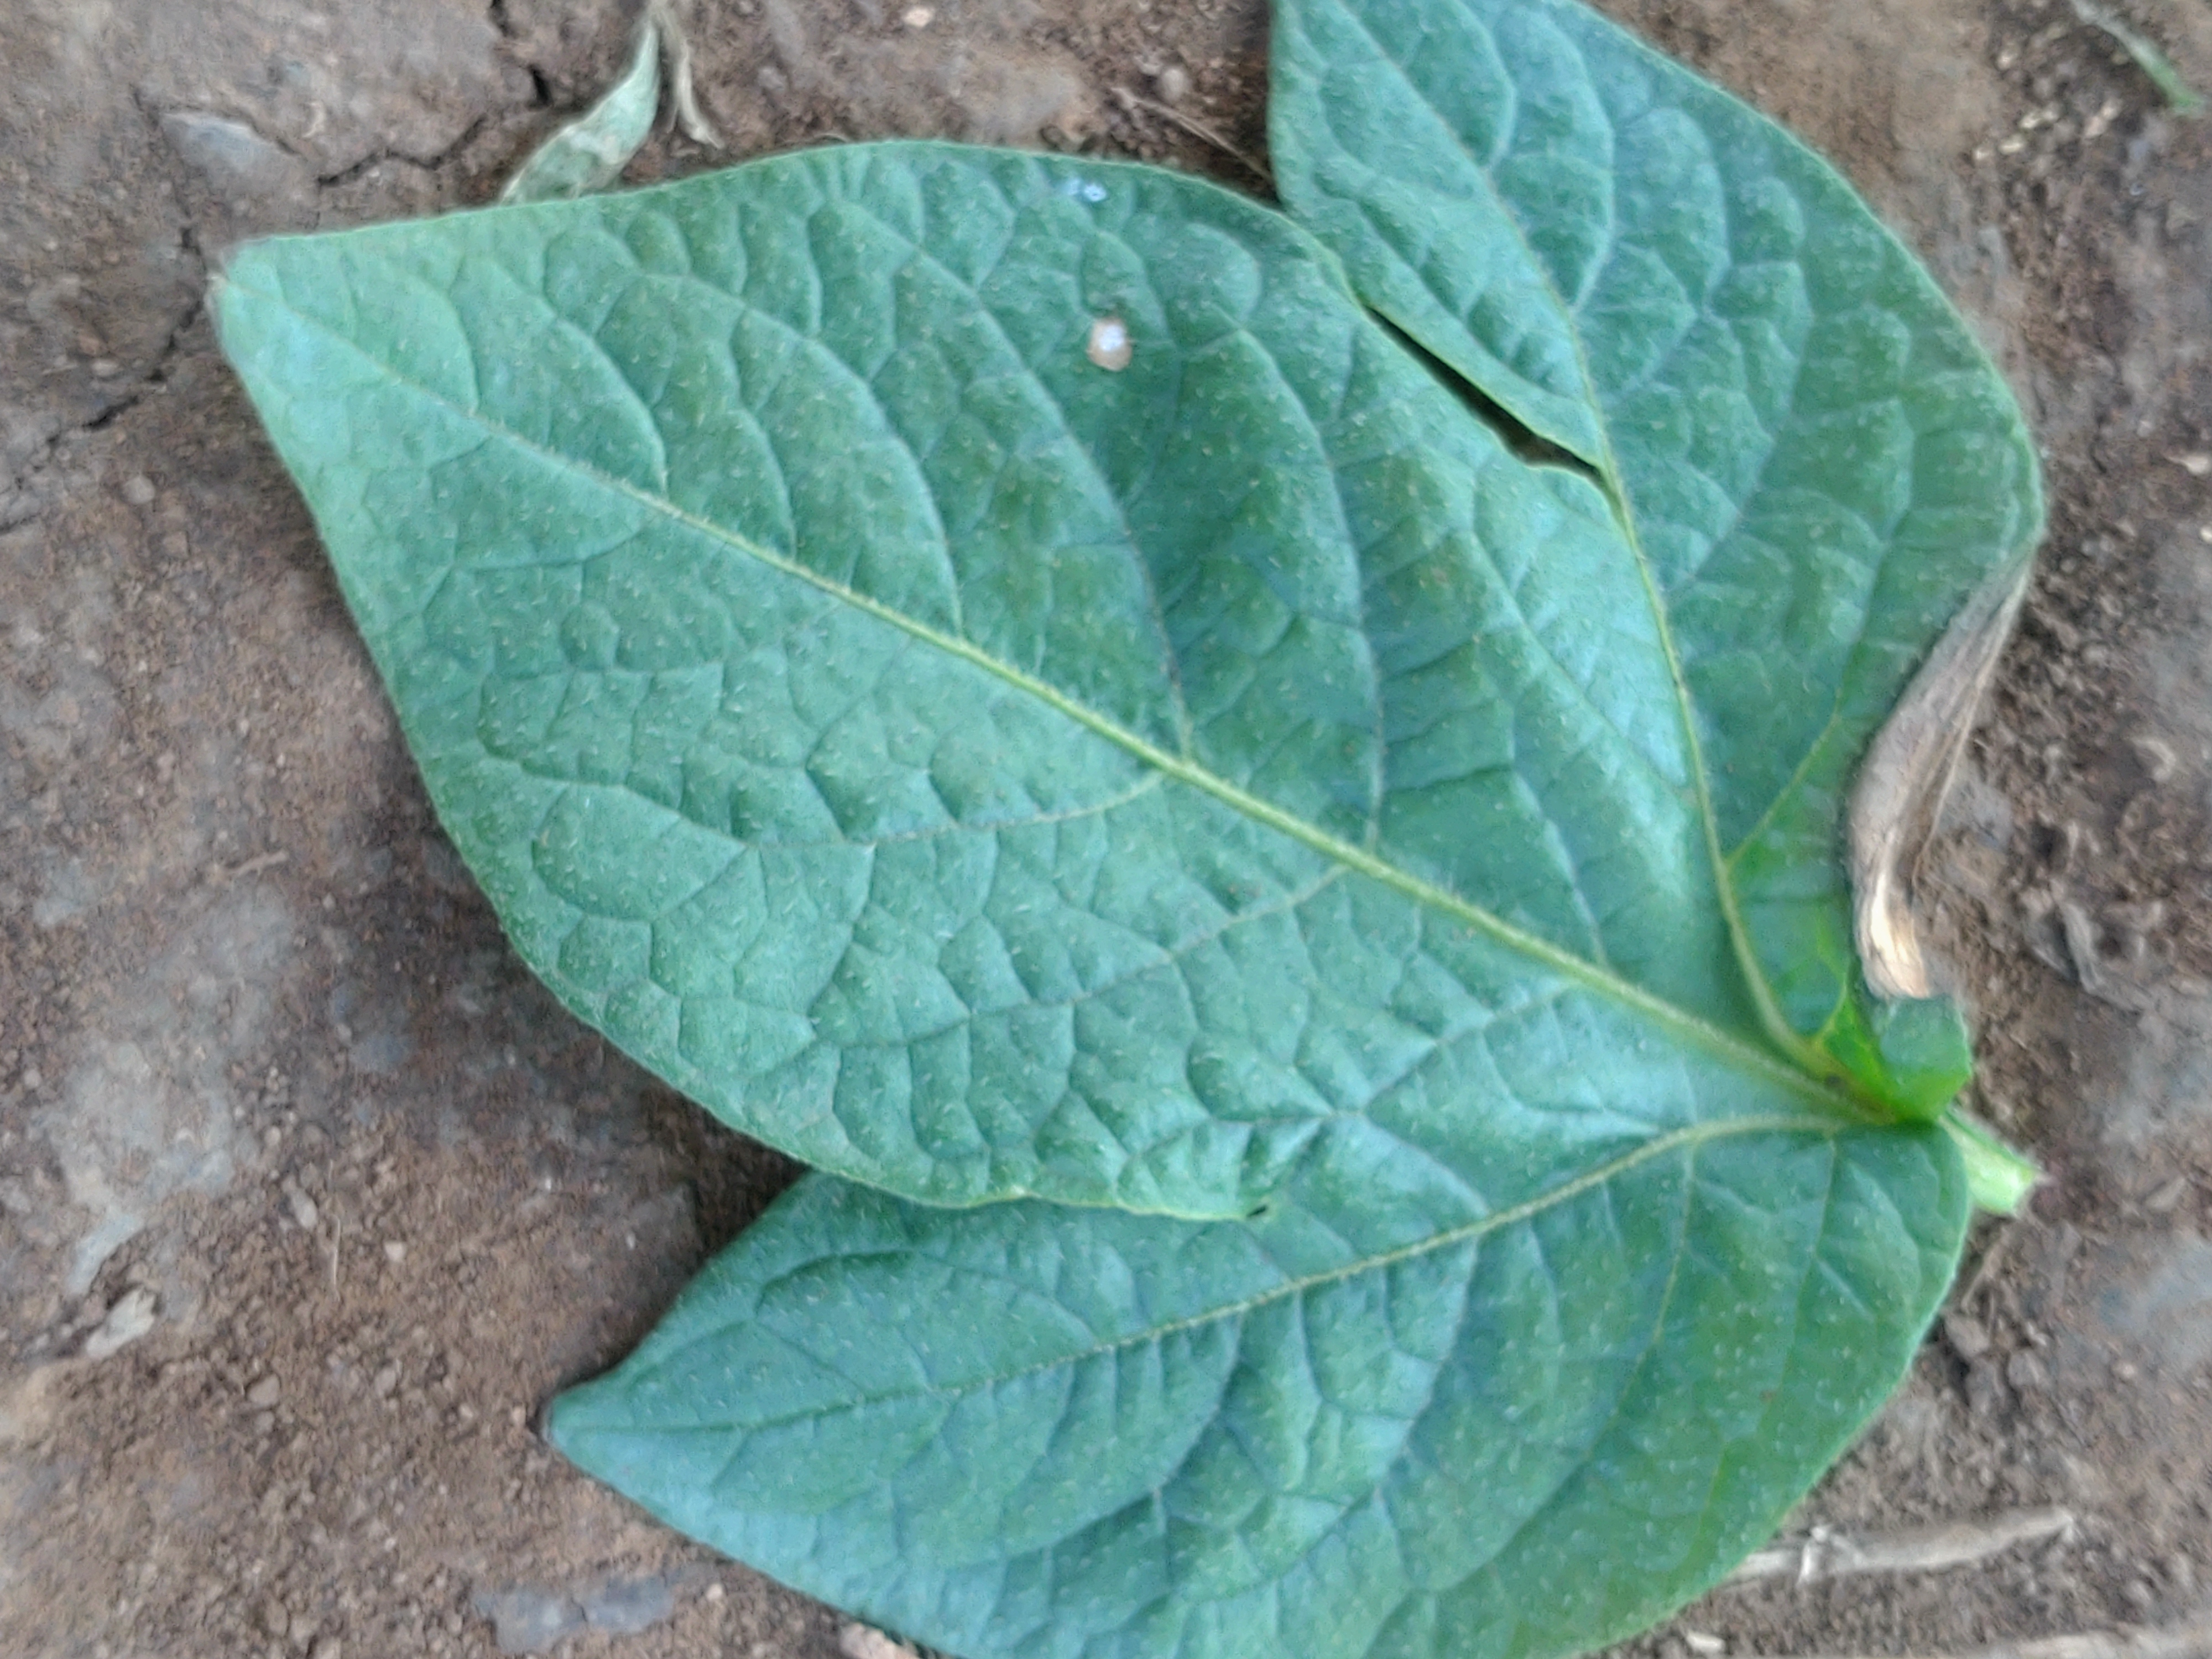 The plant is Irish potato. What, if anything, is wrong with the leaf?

early blight
